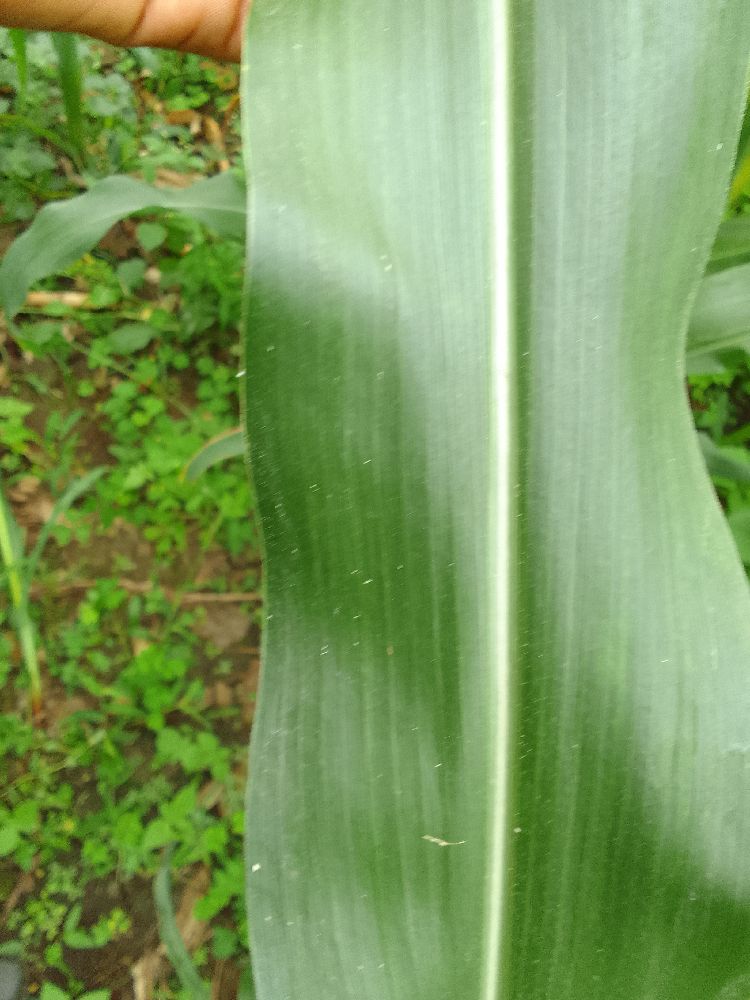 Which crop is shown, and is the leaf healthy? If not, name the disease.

maize, healthy
